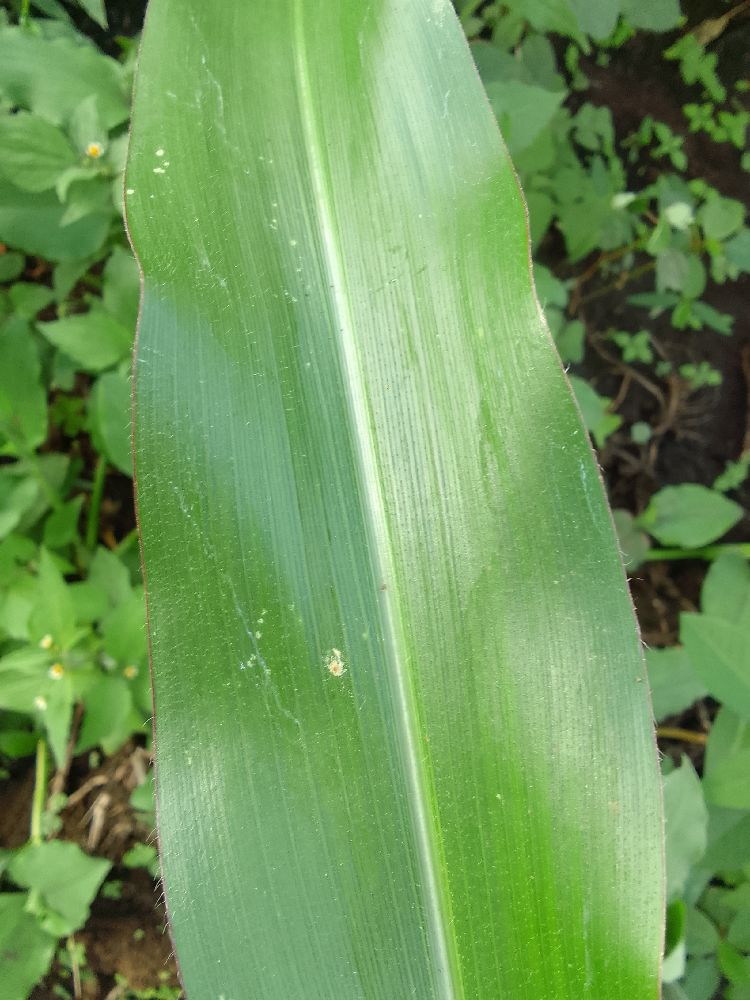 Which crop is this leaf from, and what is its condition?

maize, healthy
